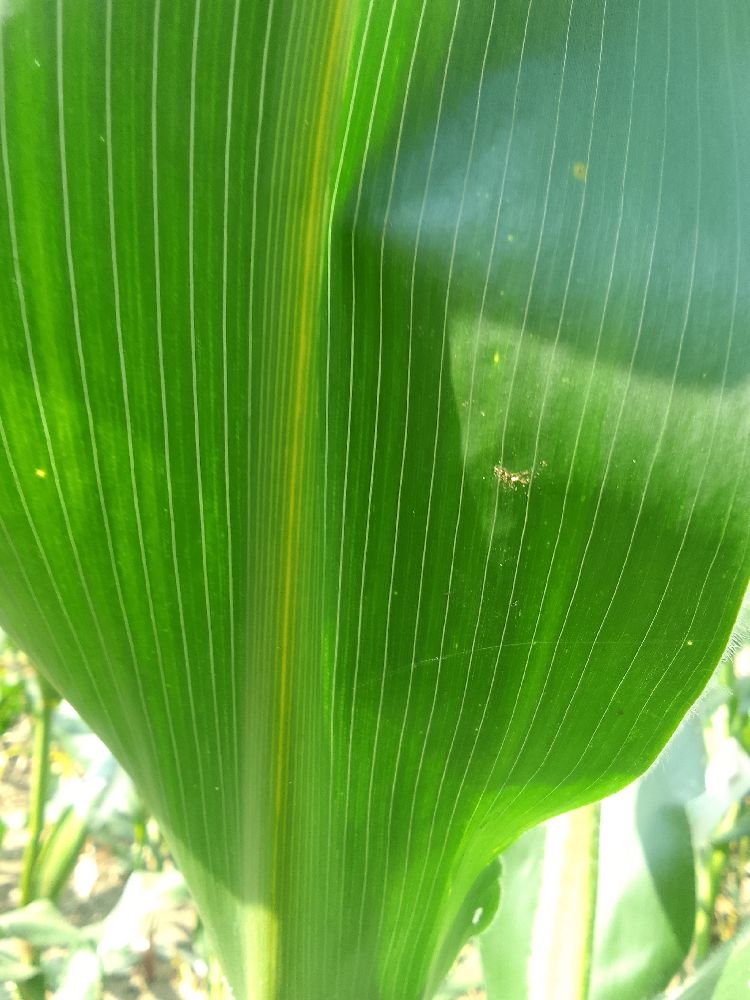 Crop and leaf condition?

maize, healthy
